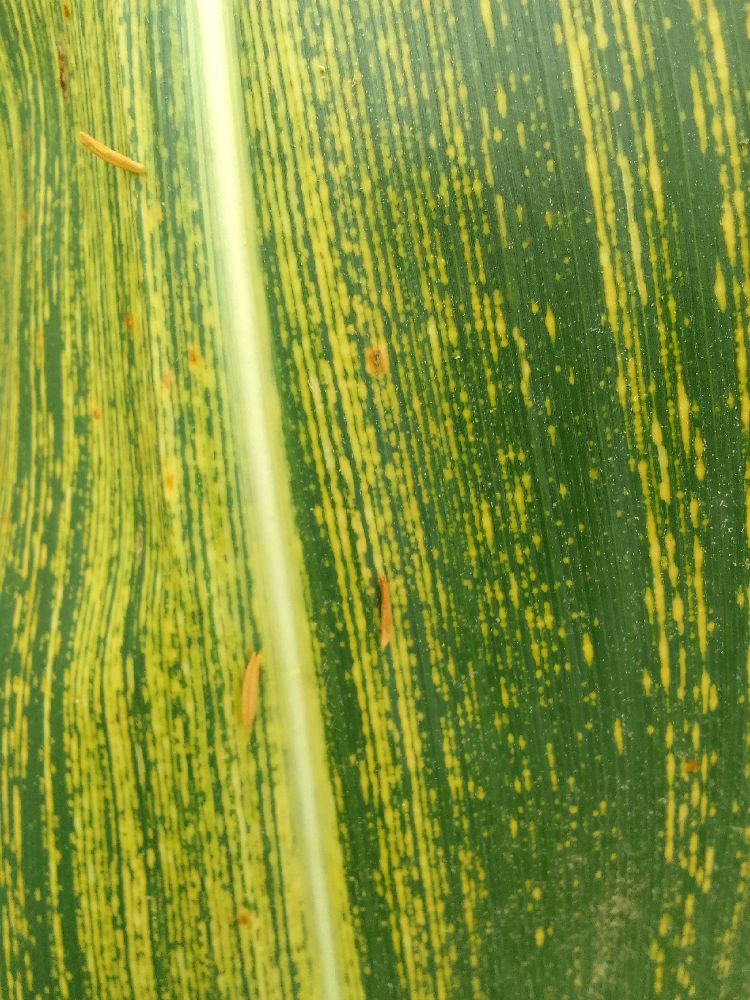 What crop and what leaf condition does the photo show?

maize, maize streak virus
